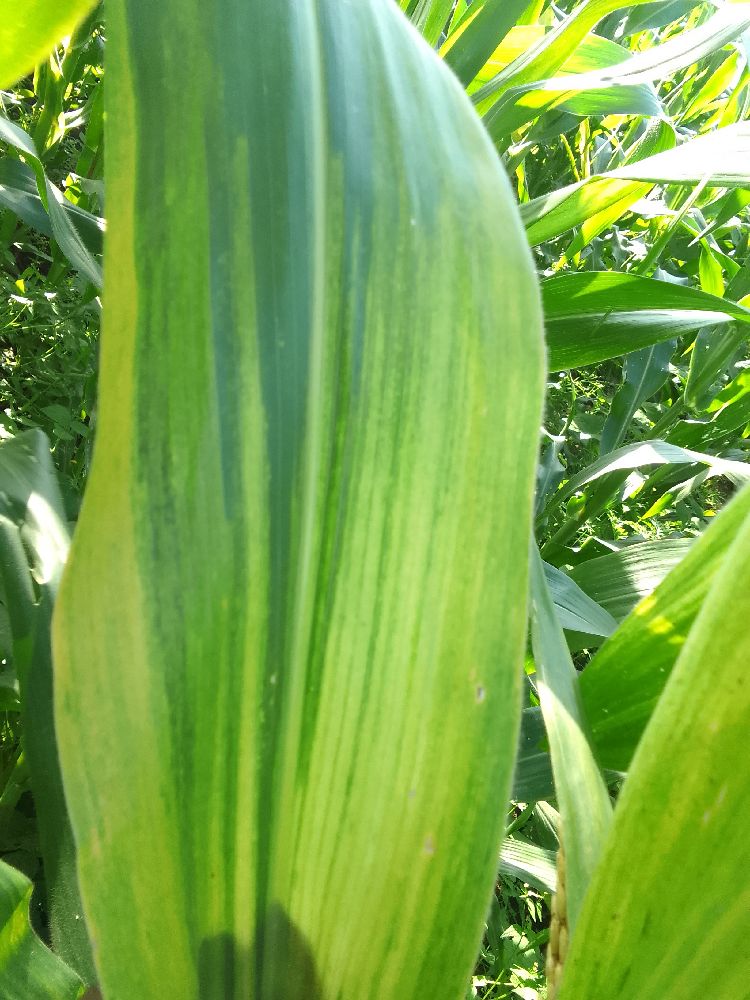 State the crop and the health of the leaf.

maize, maize lethal necrosis
